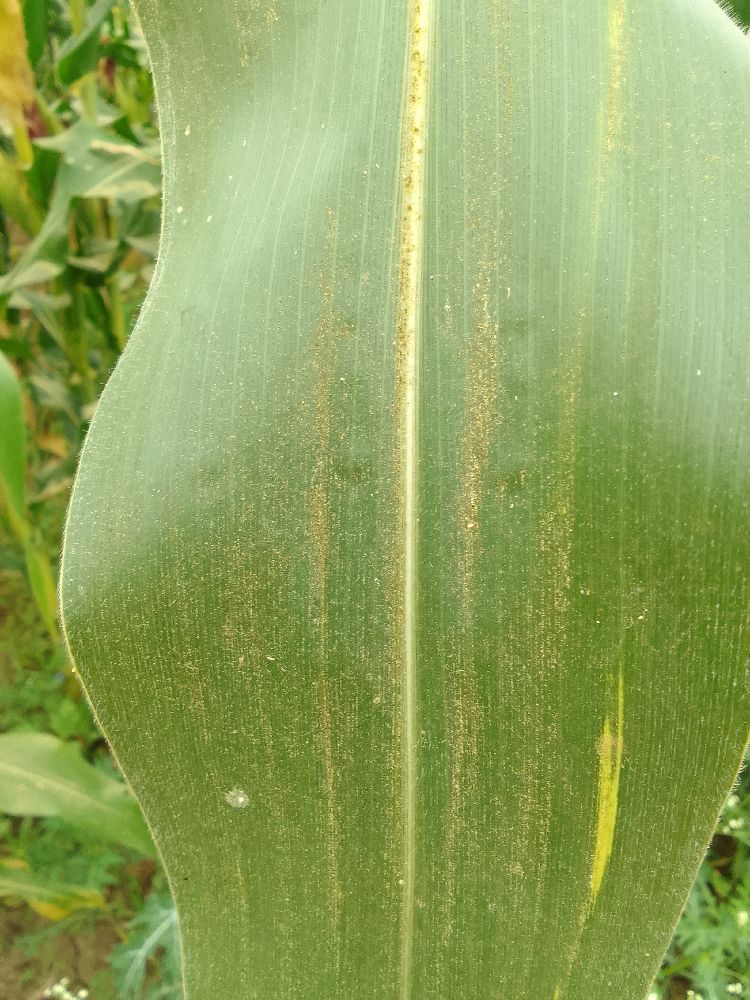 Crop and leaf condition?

maize, healthy
